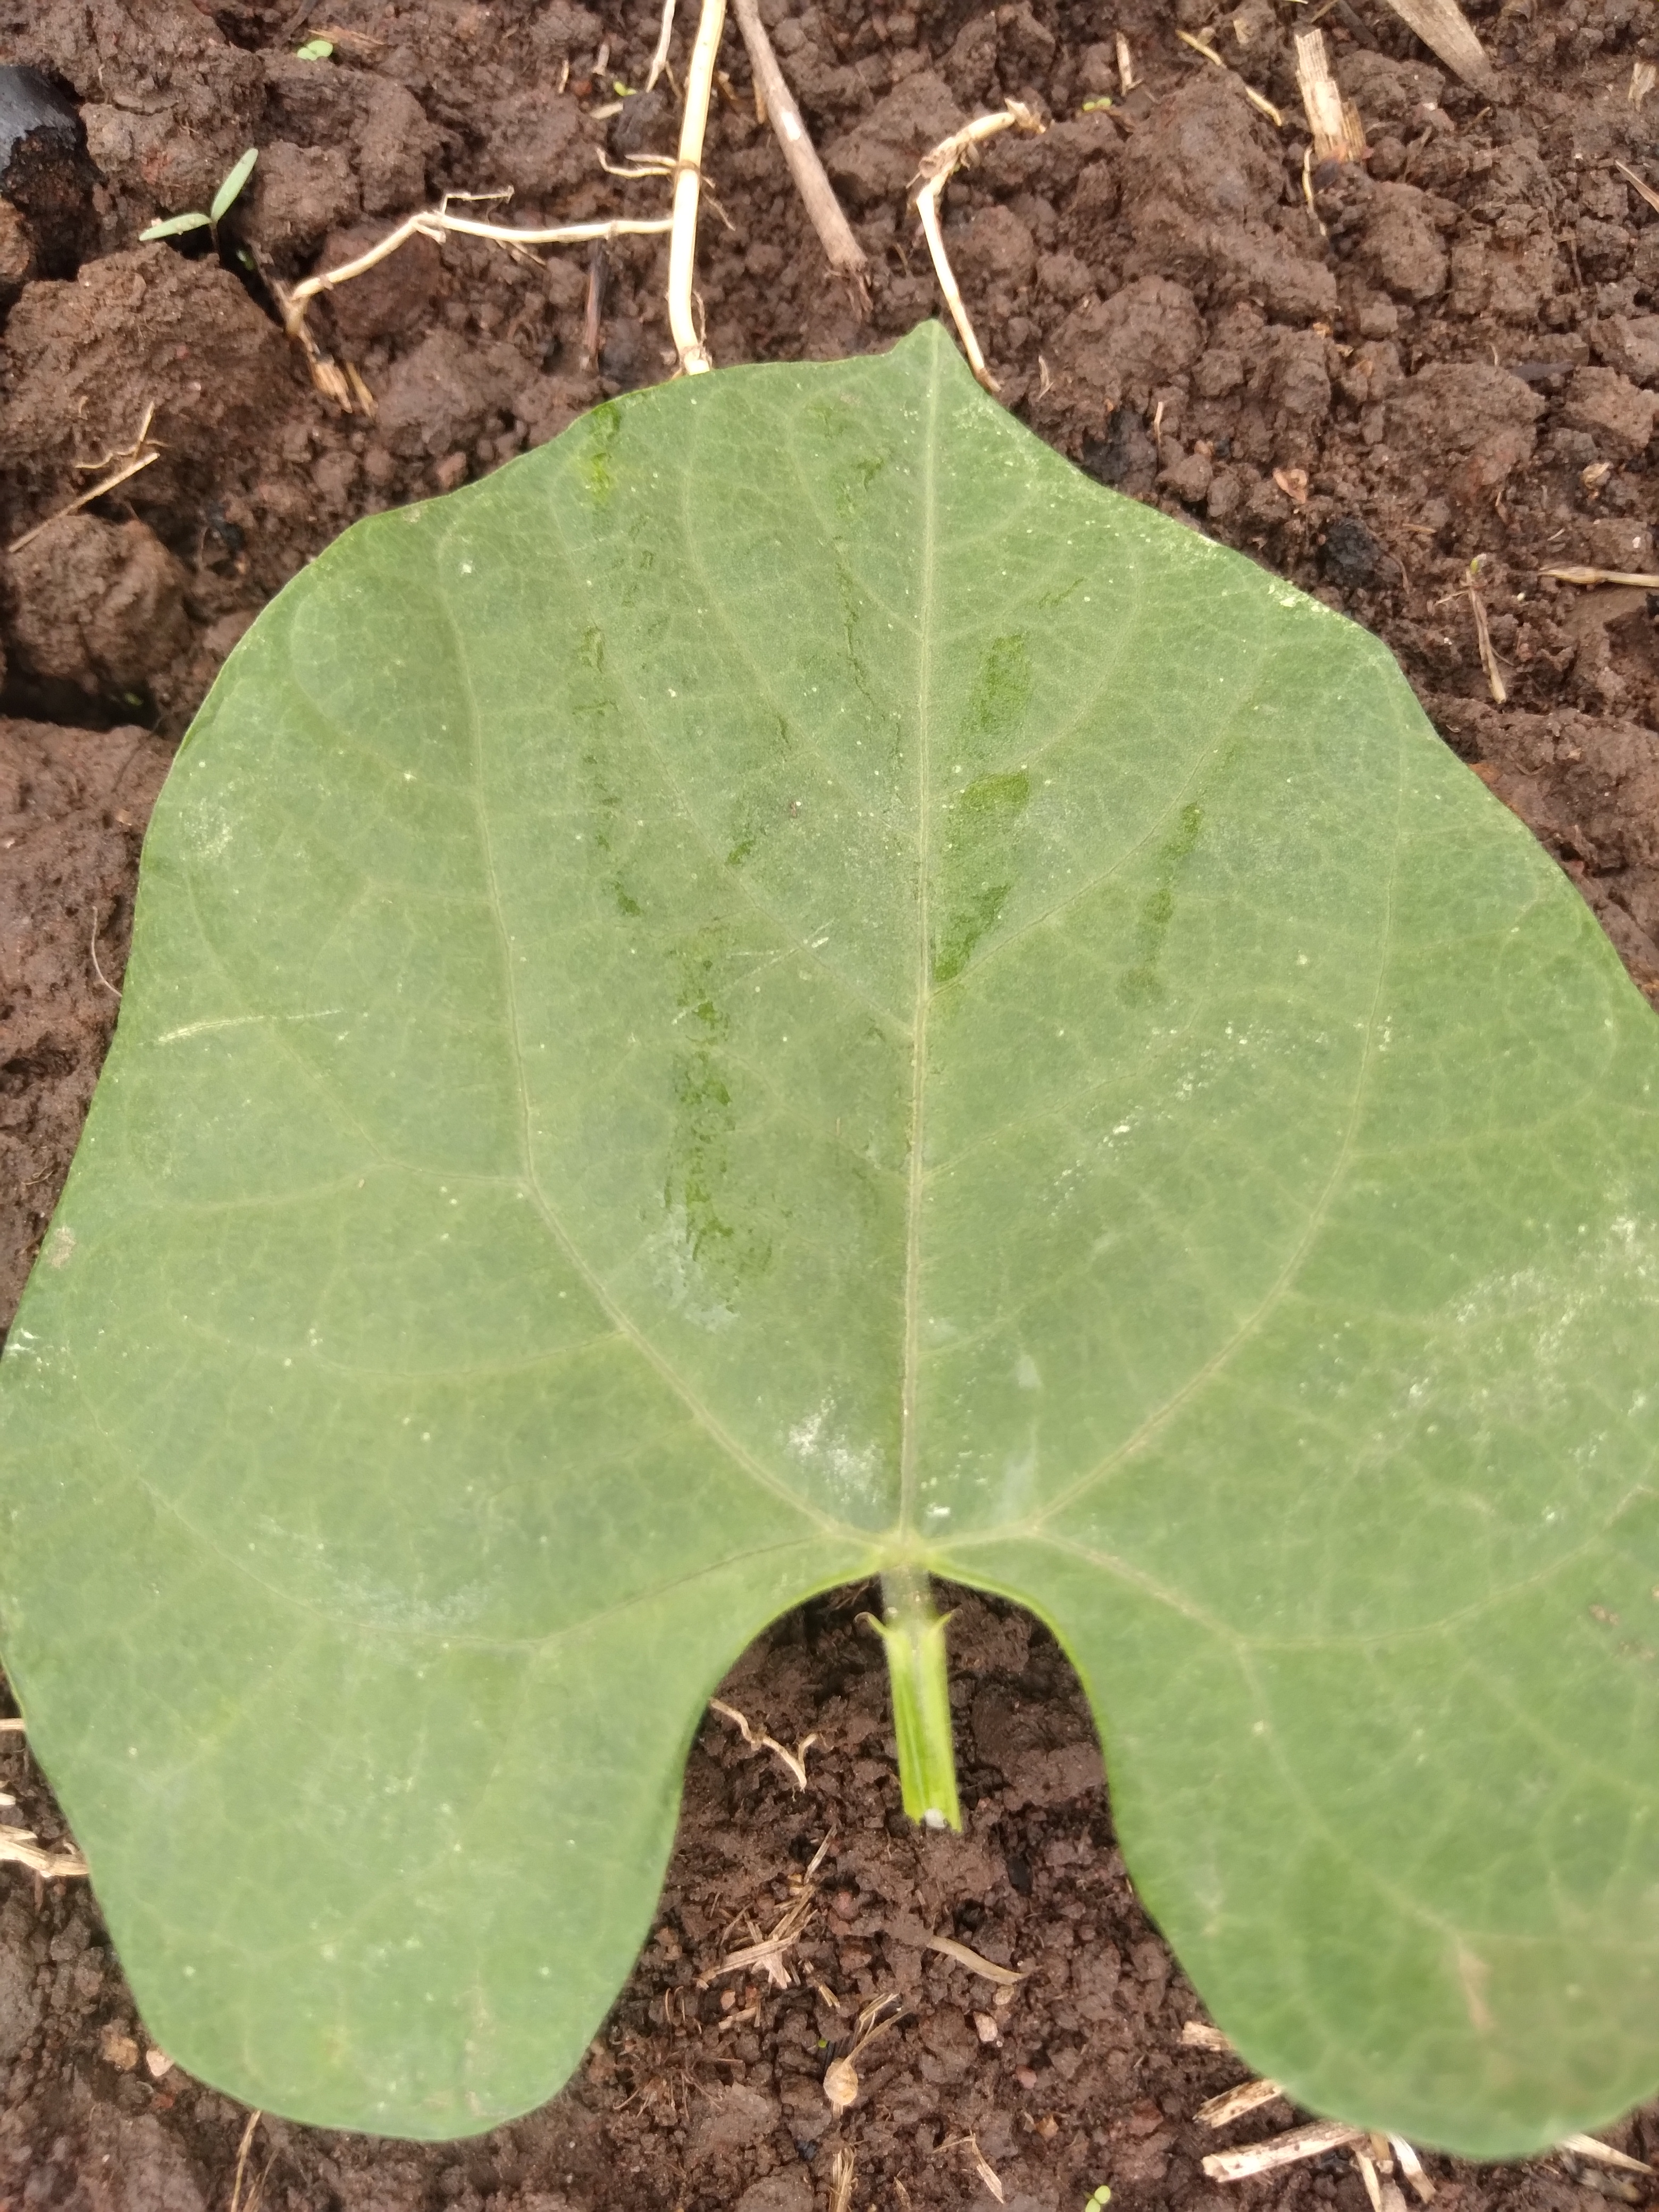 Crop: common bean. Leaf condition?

healthy
